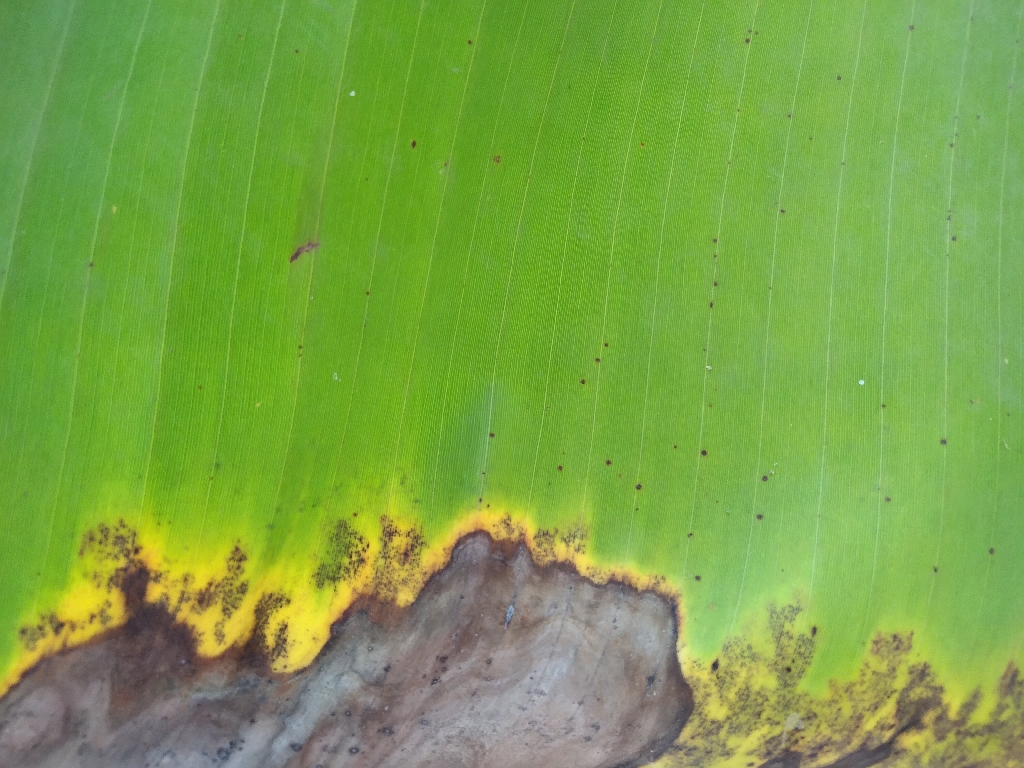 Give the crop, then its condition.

banana, black sigatoka
